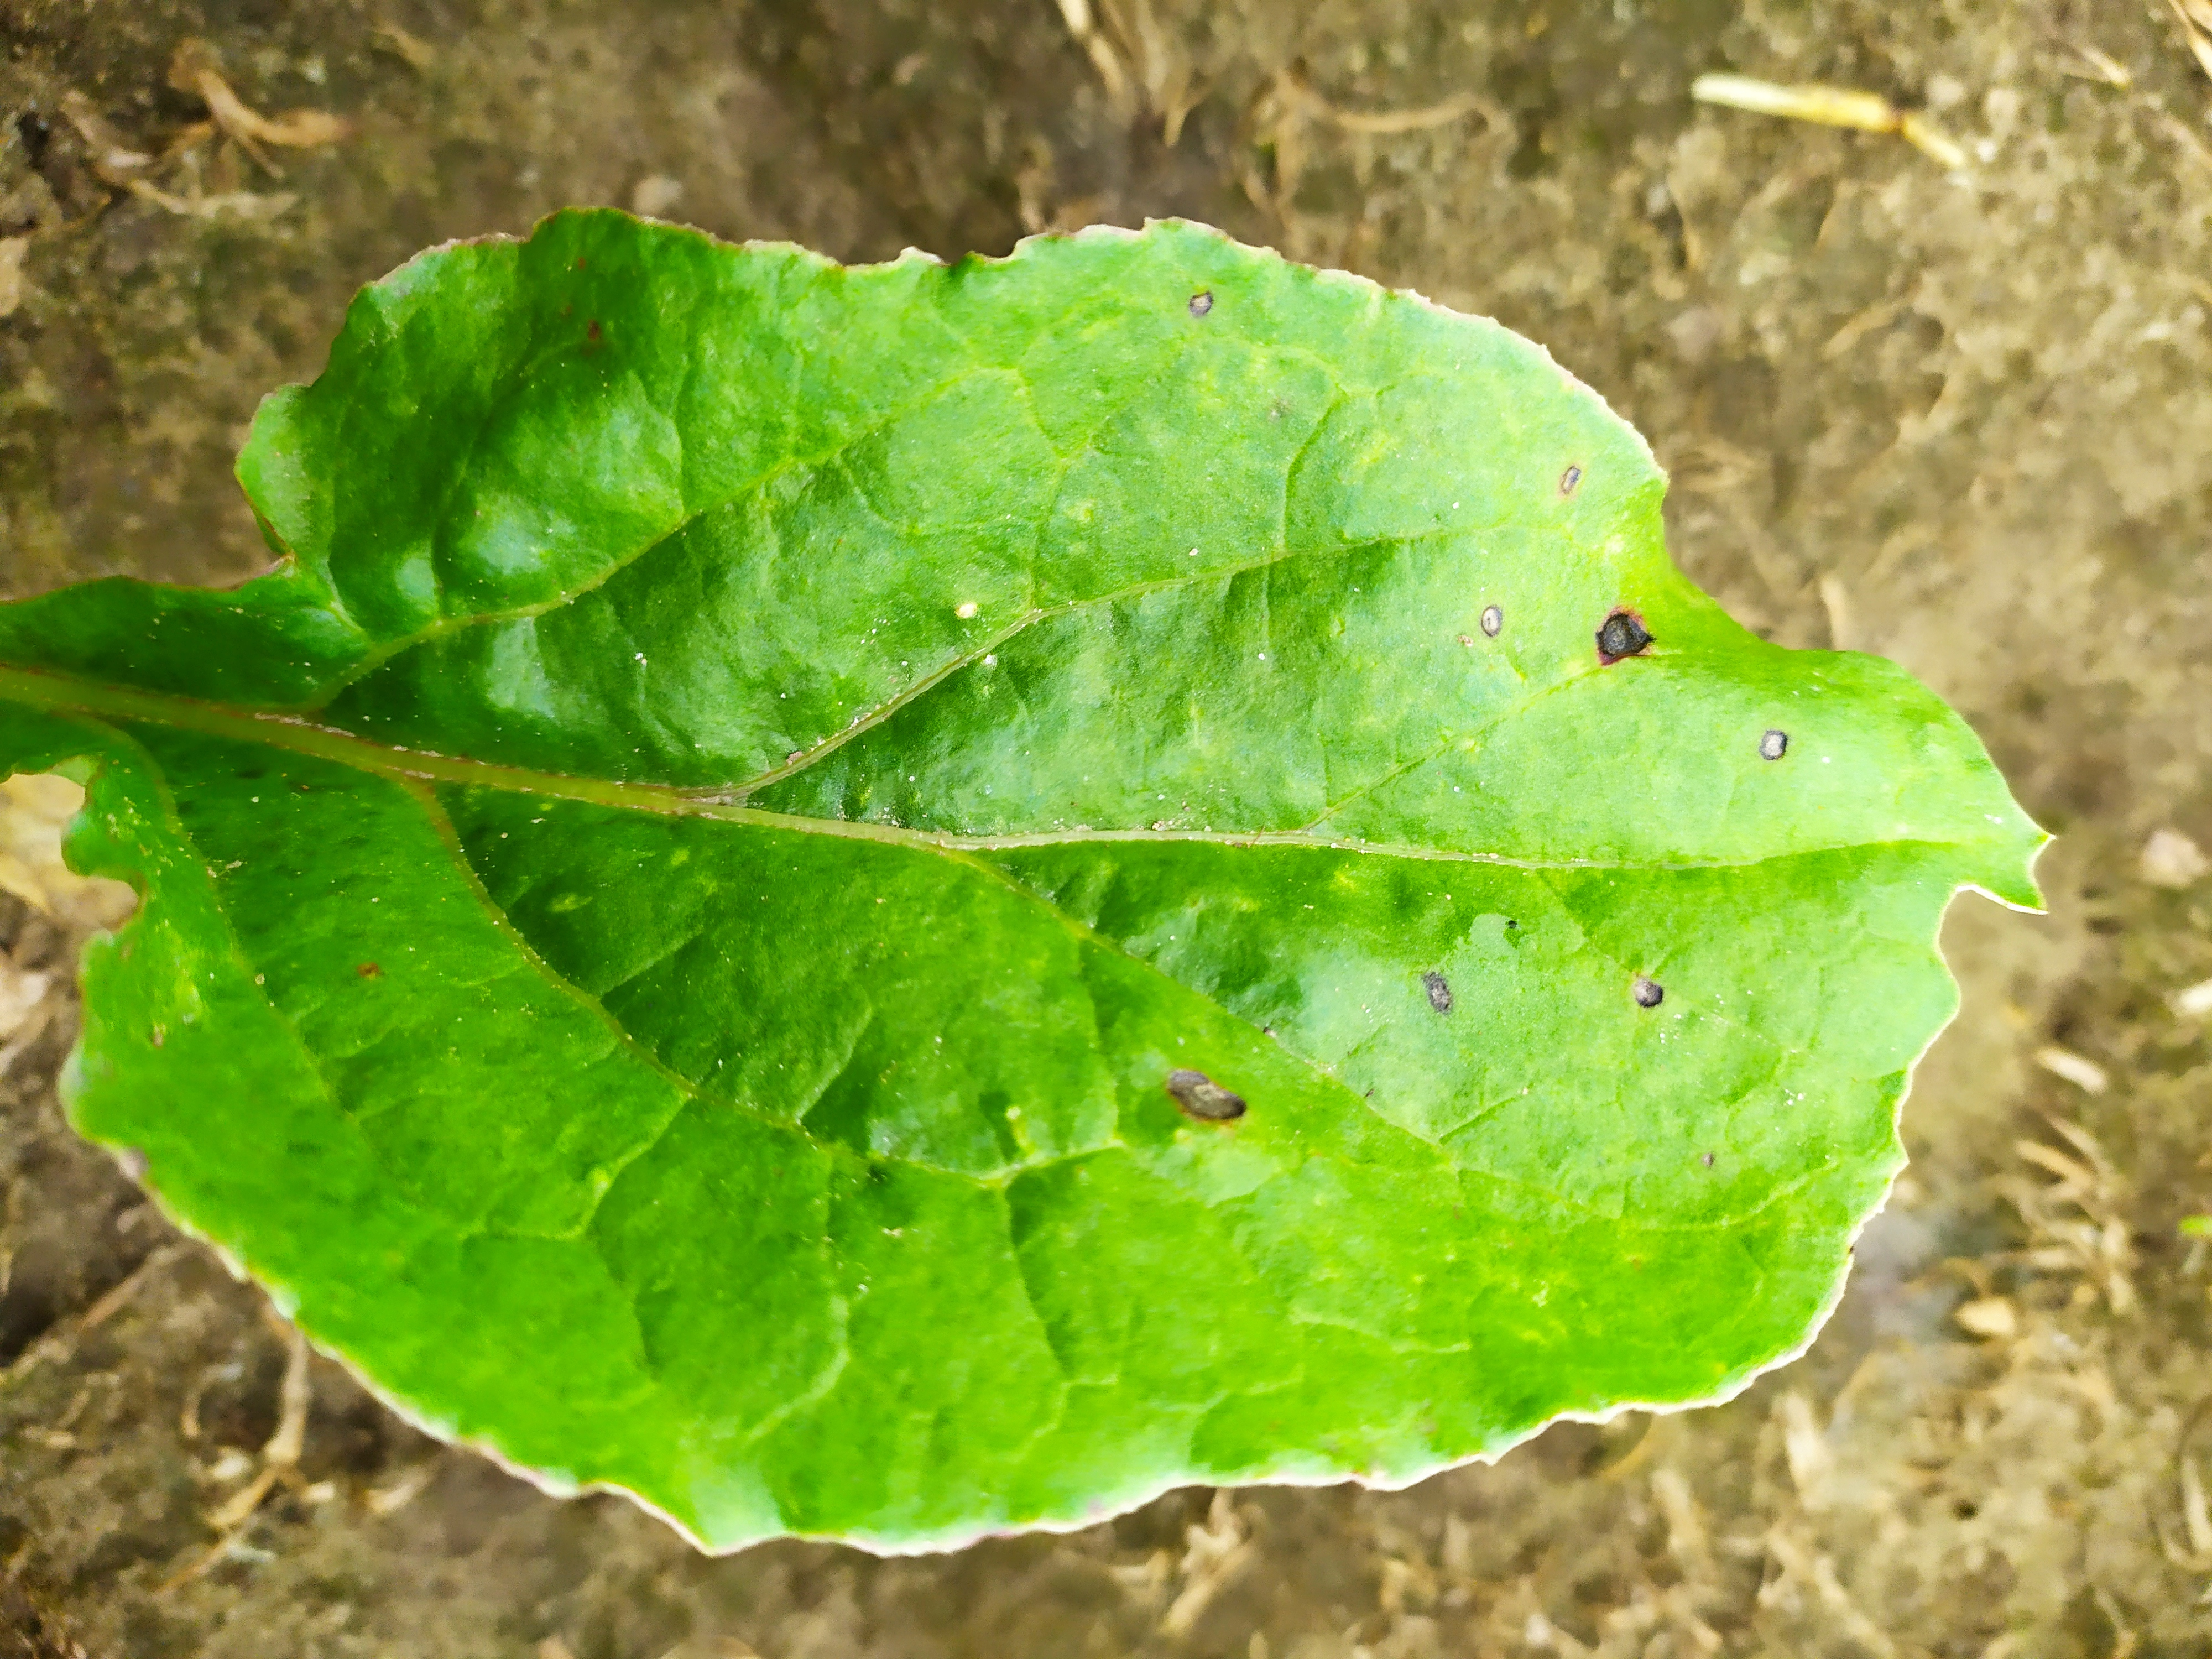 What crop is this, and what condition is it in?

beet, cercospora
